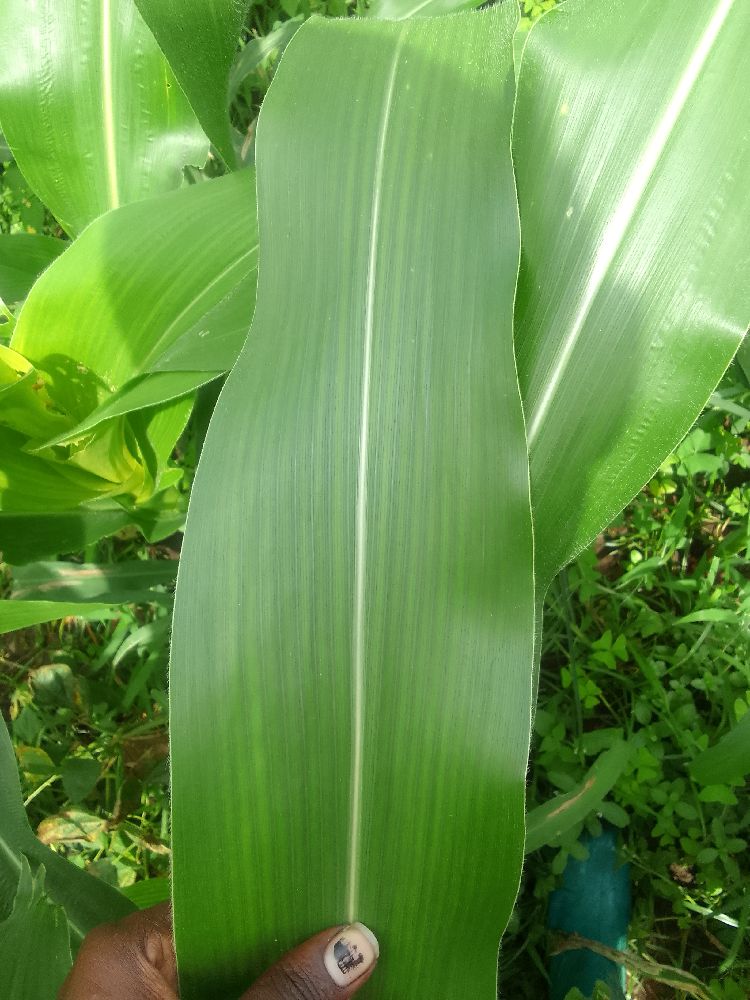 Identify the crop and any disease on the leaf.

maize, healthy
